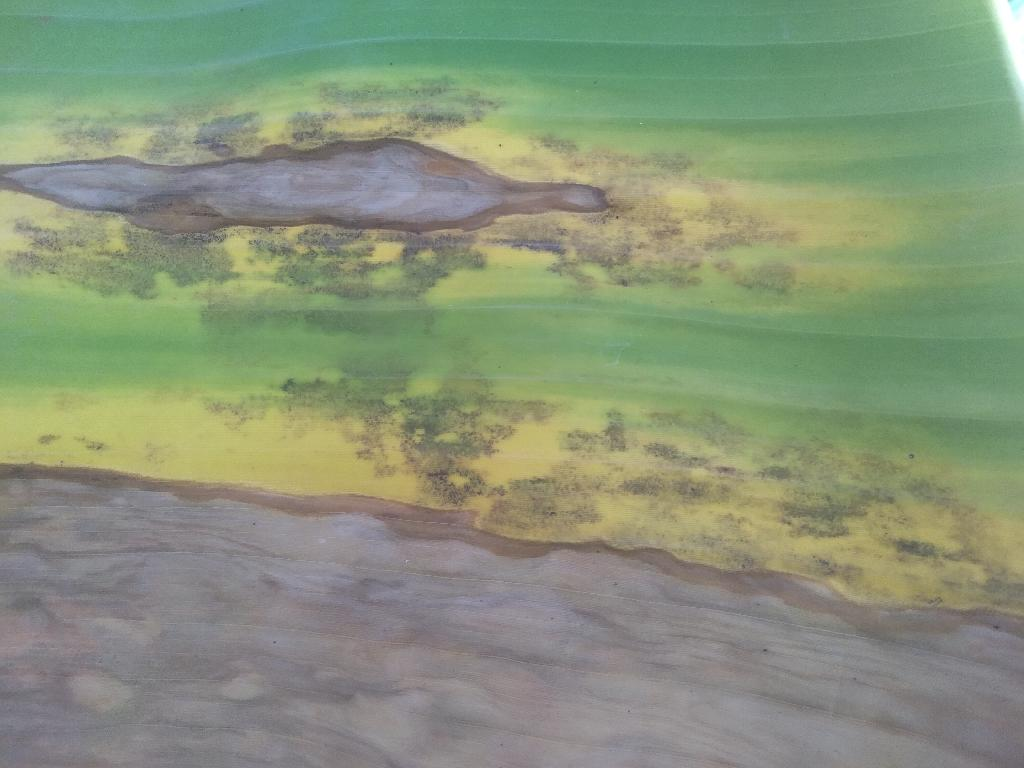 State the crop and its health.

banana, black sigatoka
